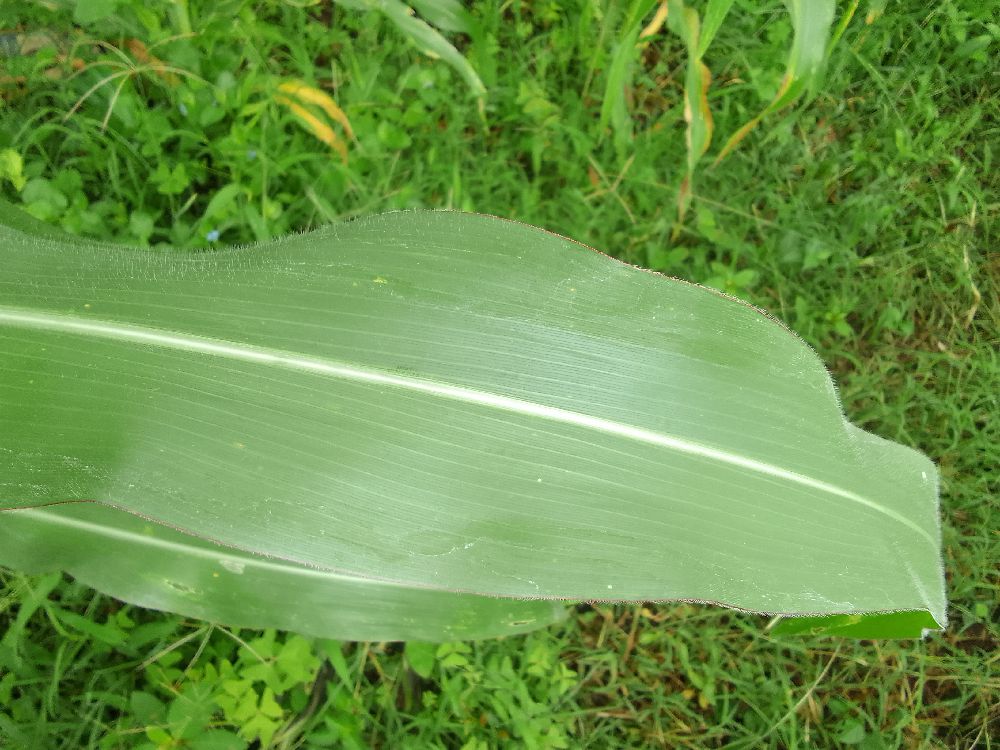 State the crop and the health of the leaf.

maize, healthy
